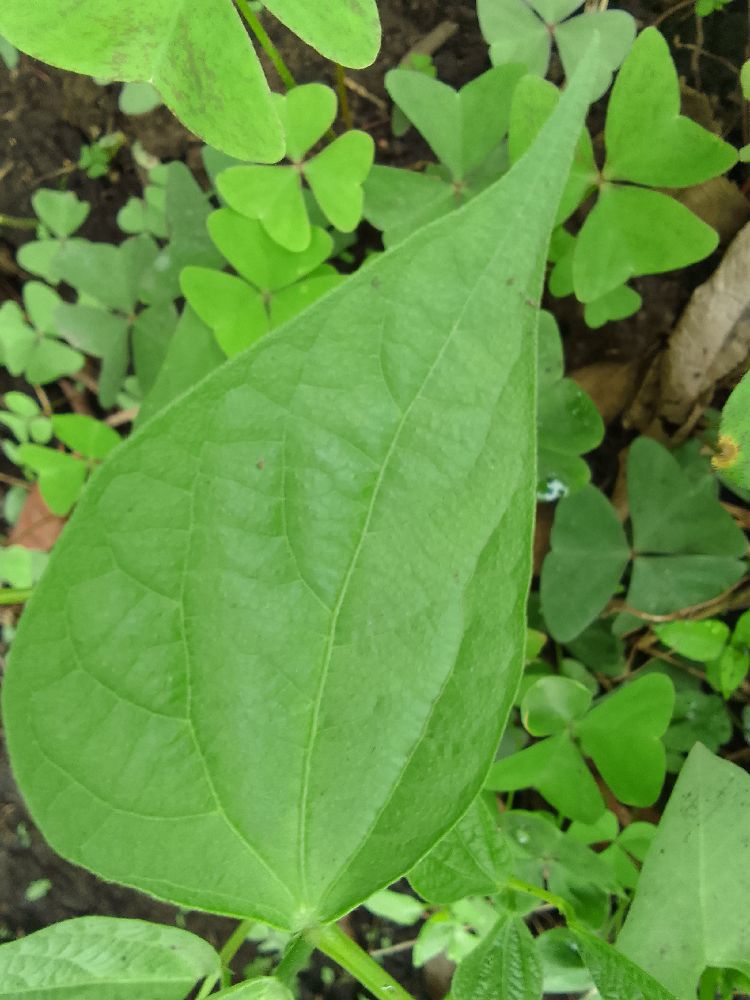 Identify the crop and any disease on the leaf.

common bean, healthy
